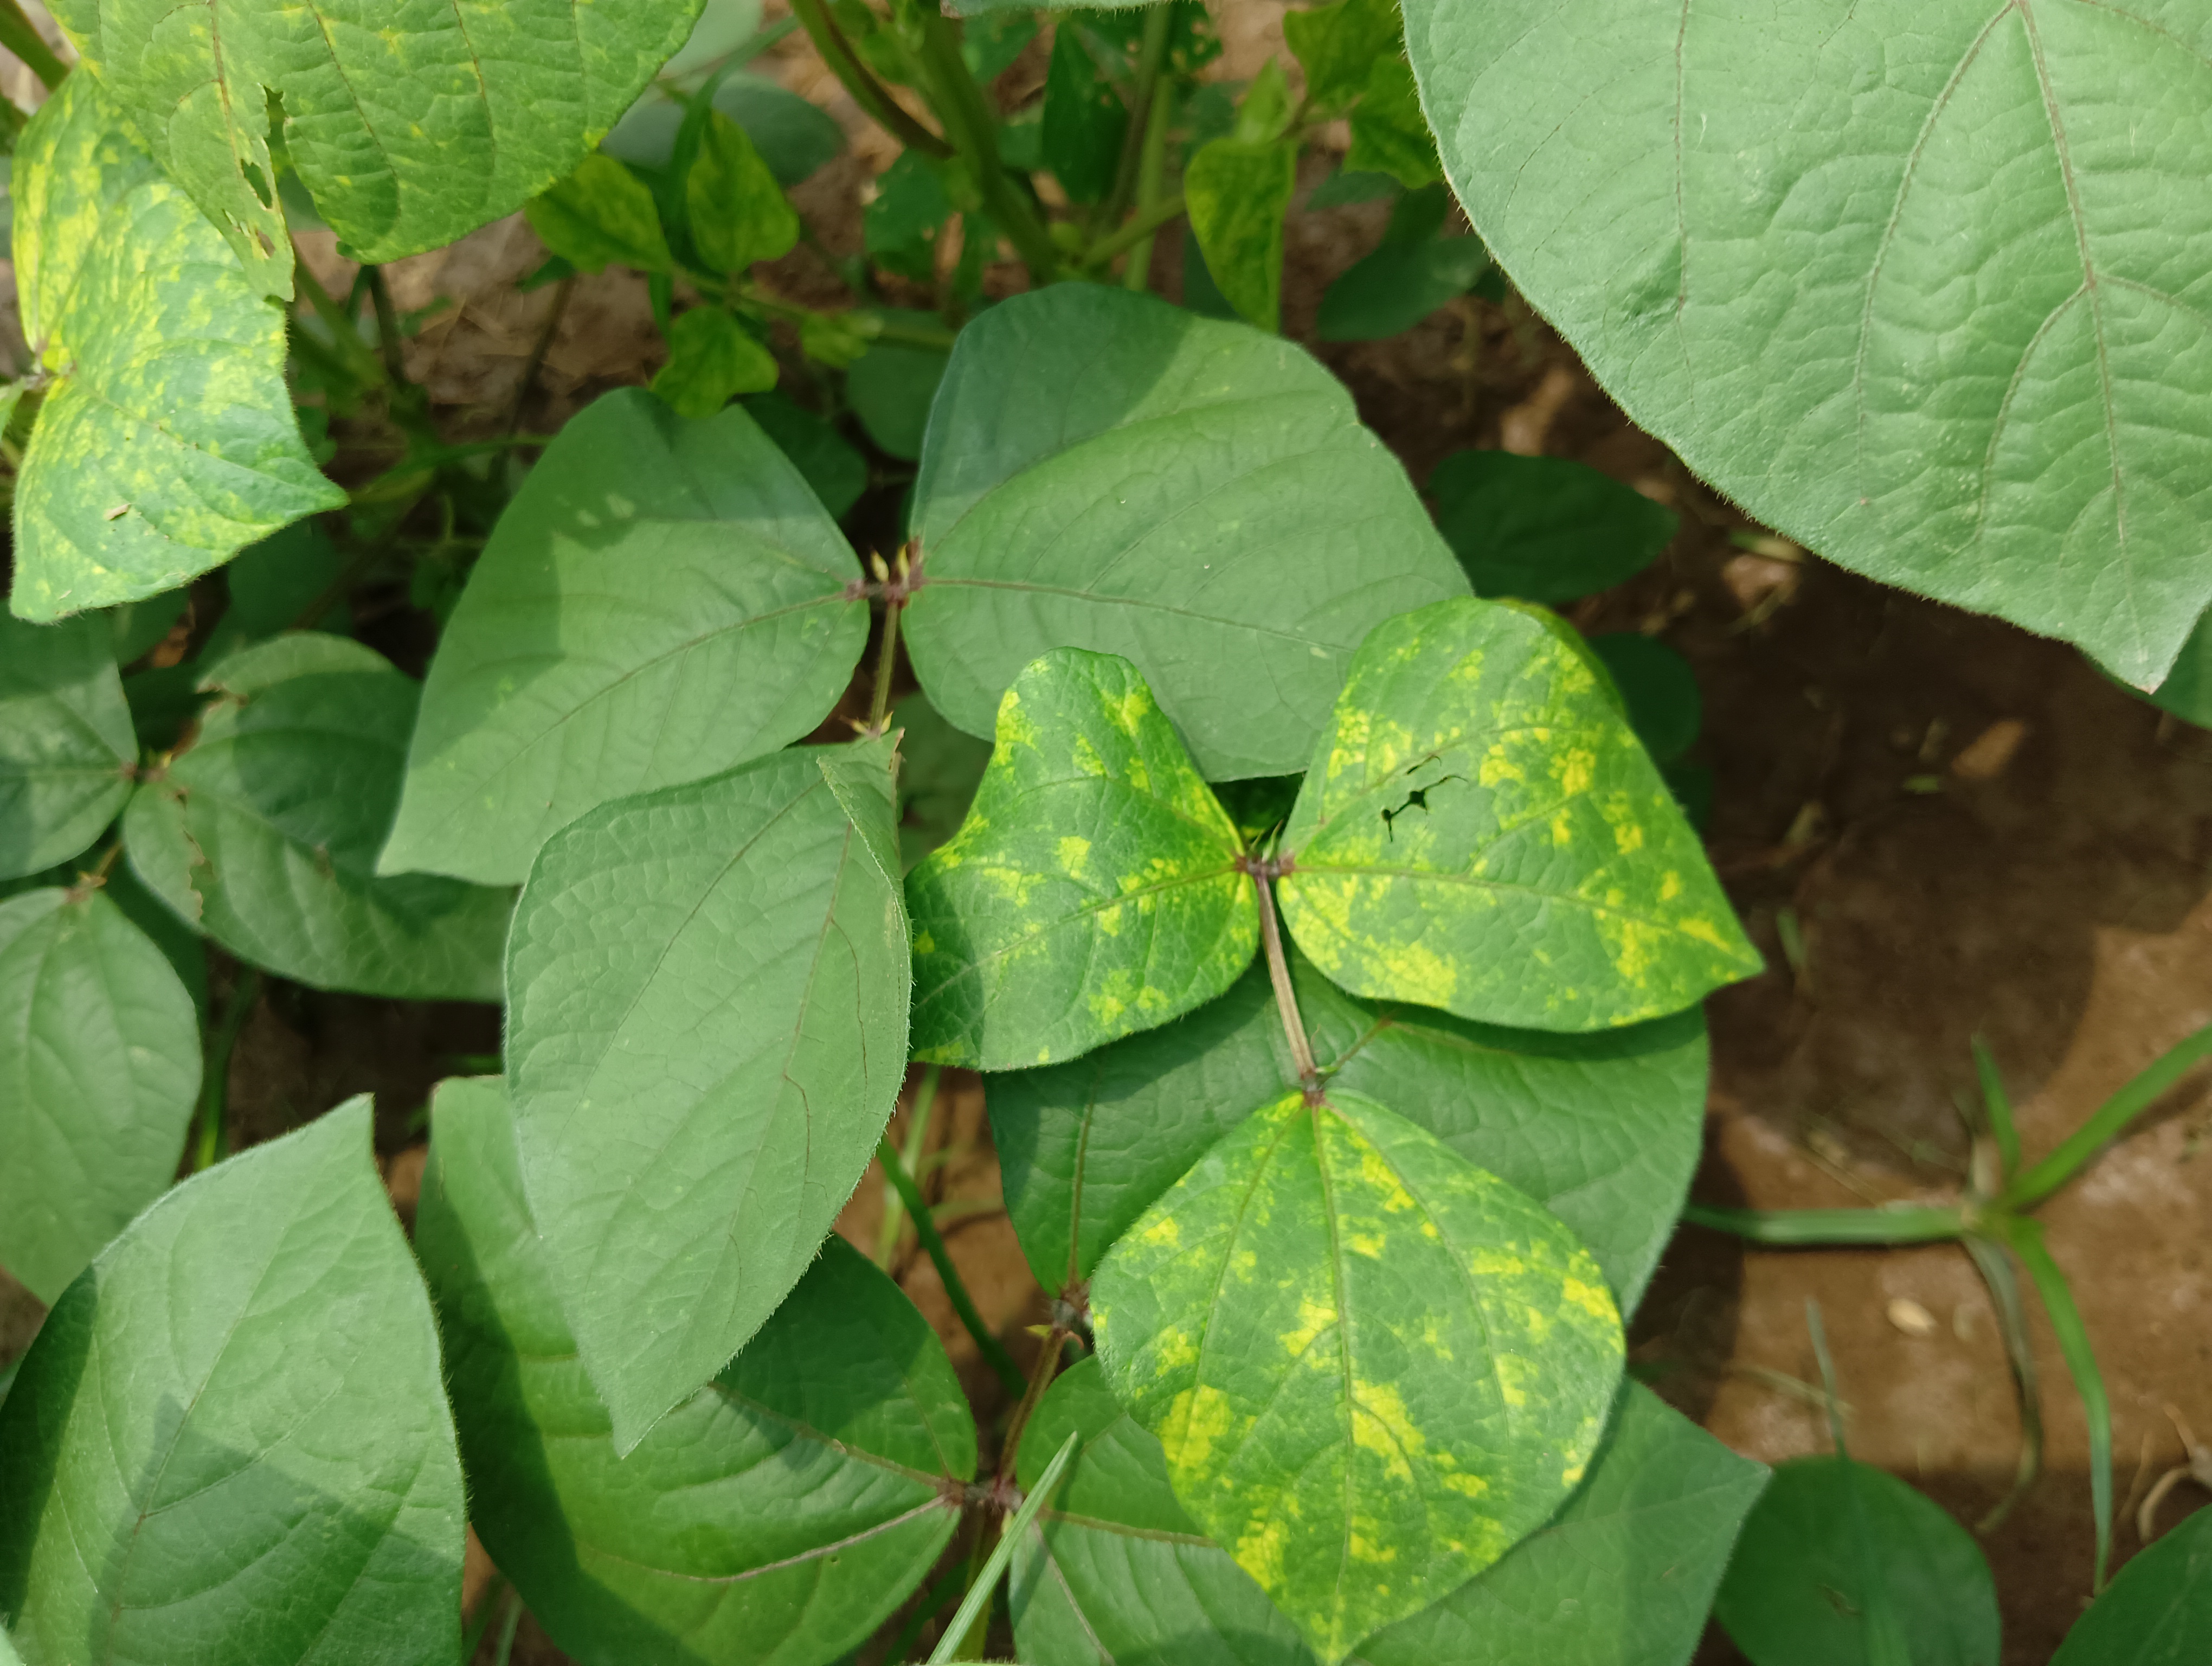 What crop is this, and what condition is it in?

mungbean, yellow mosaic
